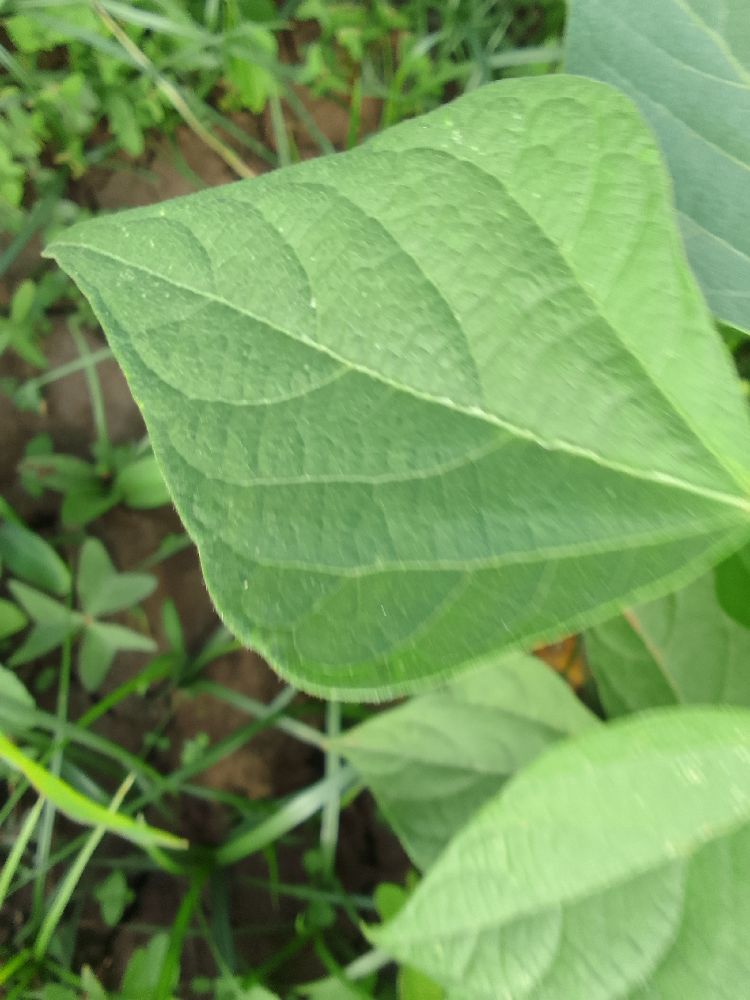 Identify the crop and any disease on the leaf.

common bean, healthy
